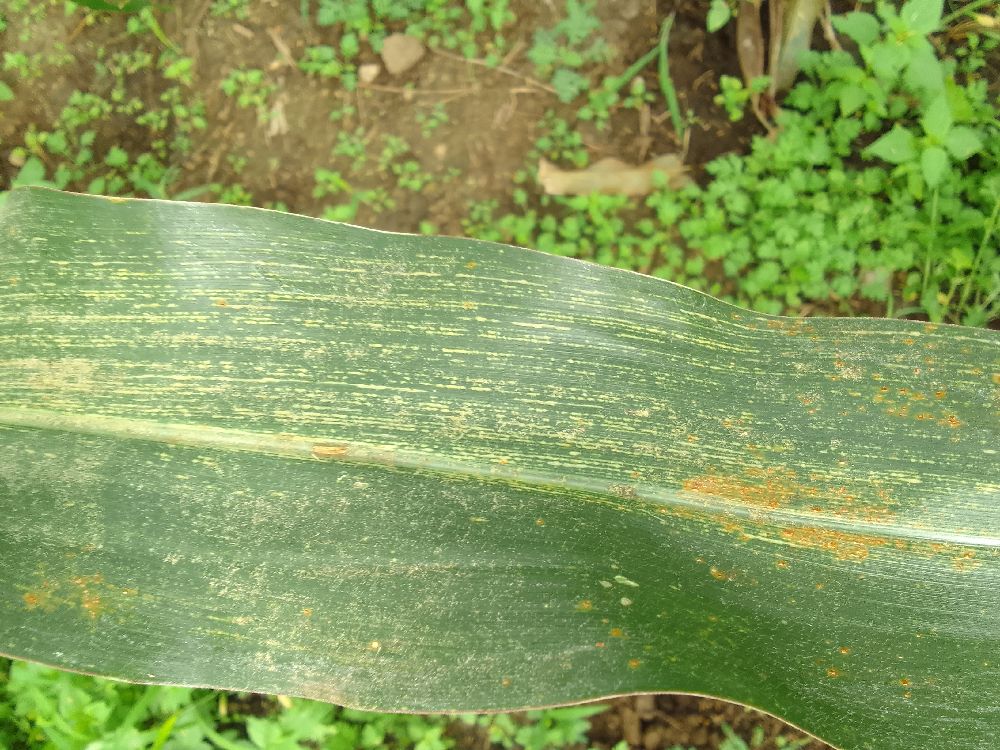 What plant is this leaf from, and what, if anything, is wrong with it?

maize, maize streak virus
